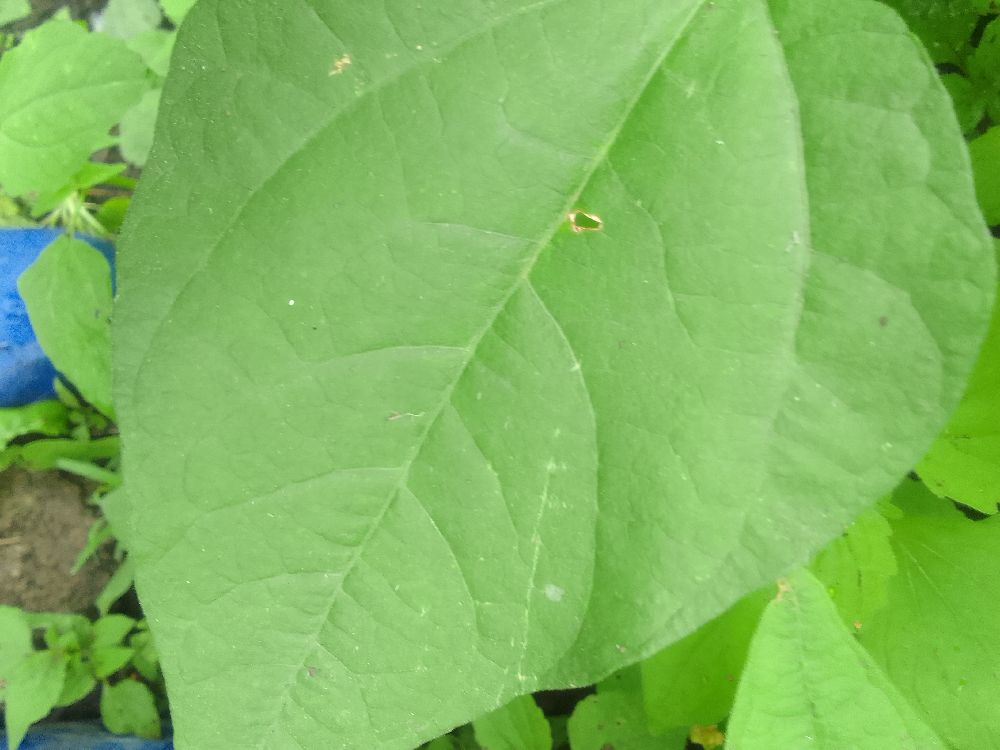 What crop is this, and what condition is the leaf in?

common bean, healthy
